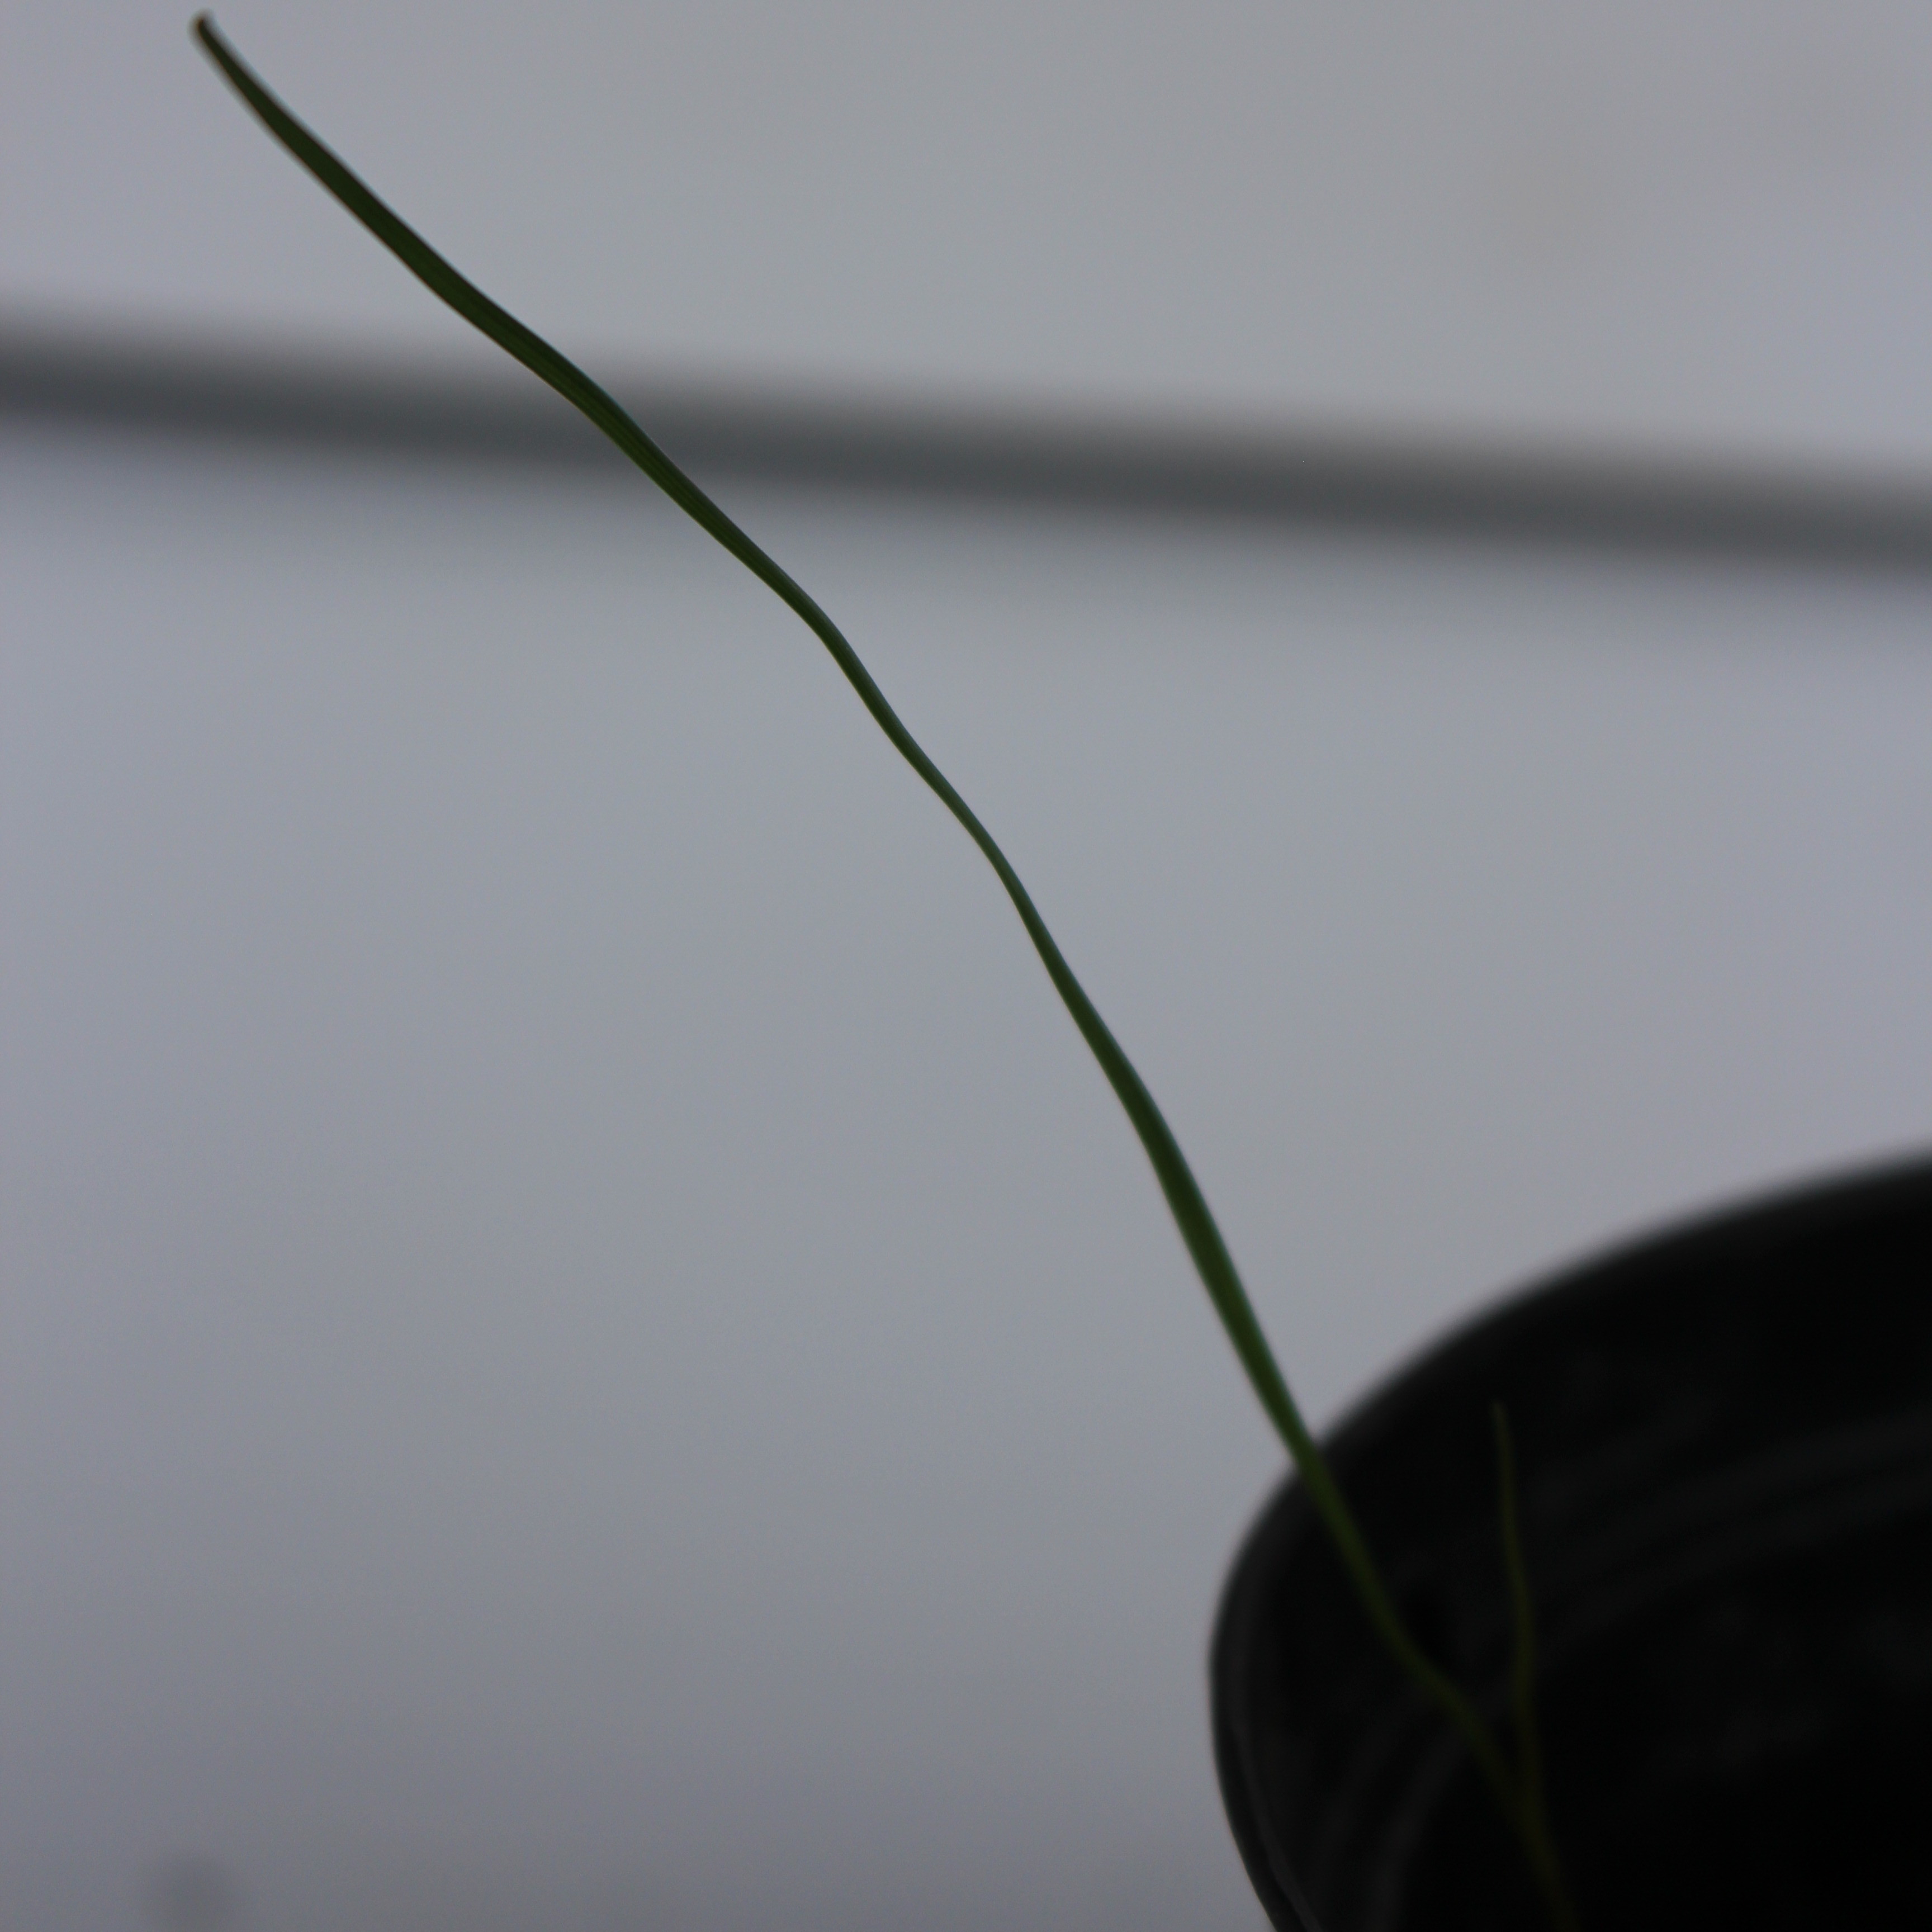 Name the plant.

Lolium multiflorum
